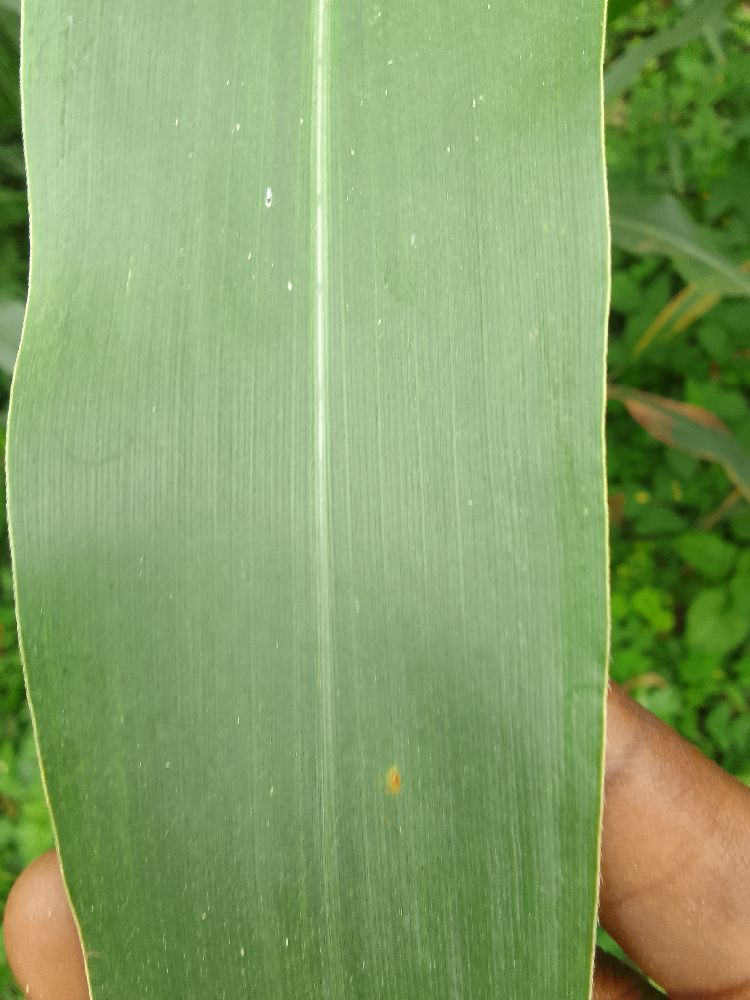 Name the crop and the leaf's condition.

maize, healthy
